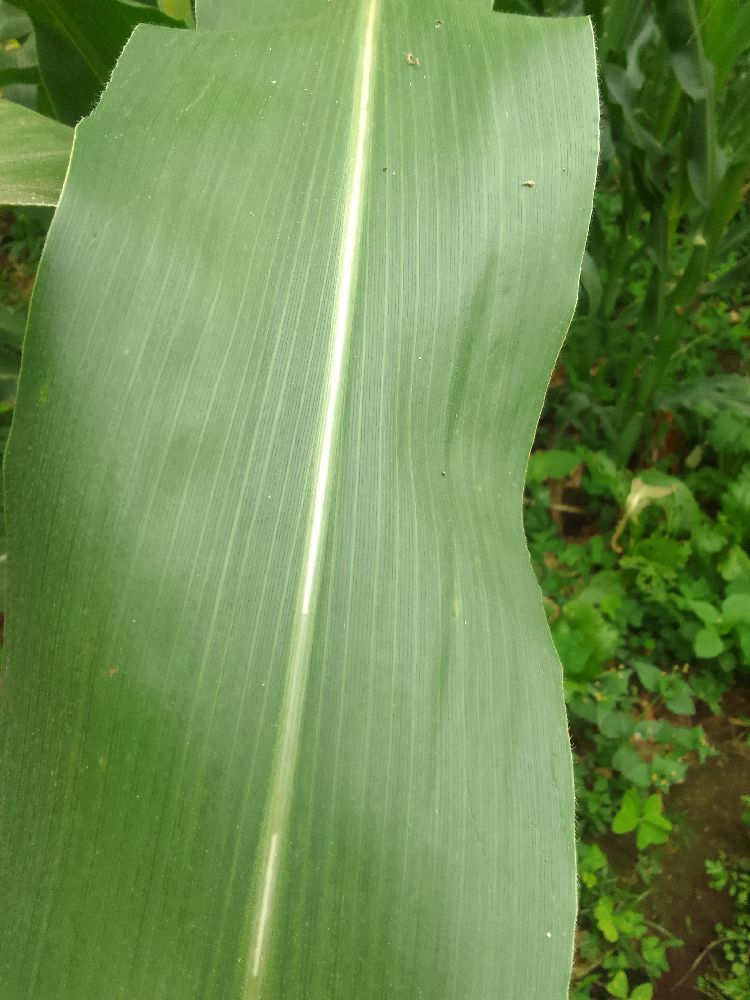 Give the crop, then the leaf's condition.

maize, healthy
